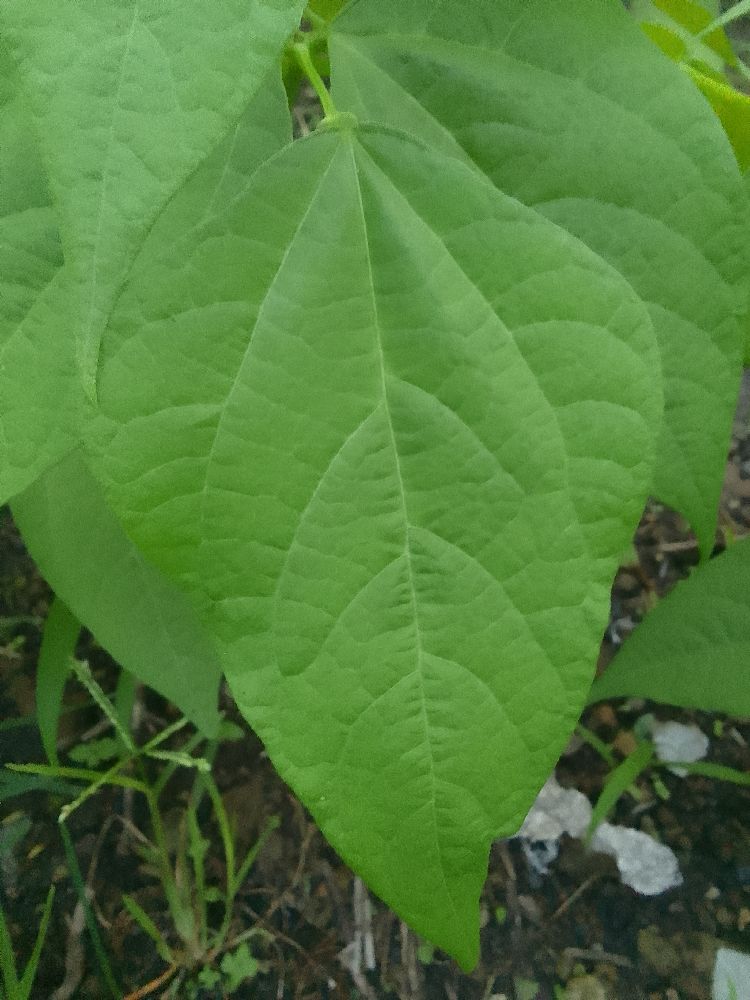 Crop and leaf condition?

common bean, healthy
